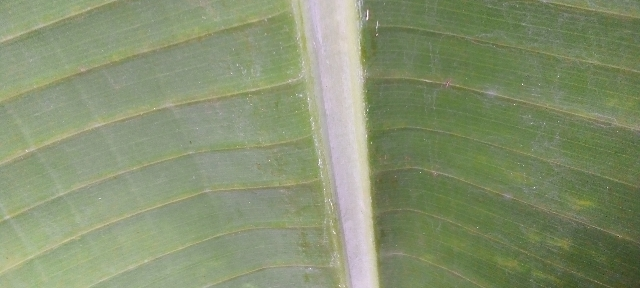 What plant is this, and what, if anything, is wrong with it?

banana, healthy
